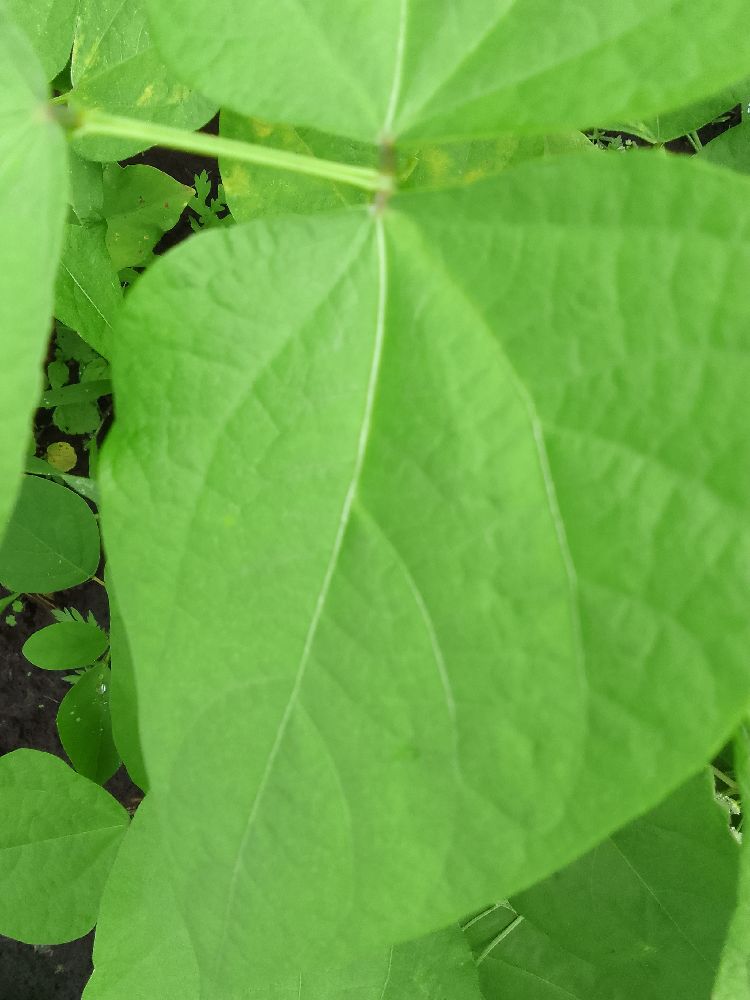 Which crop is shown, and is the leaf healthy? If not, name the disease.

common bean, healthy
